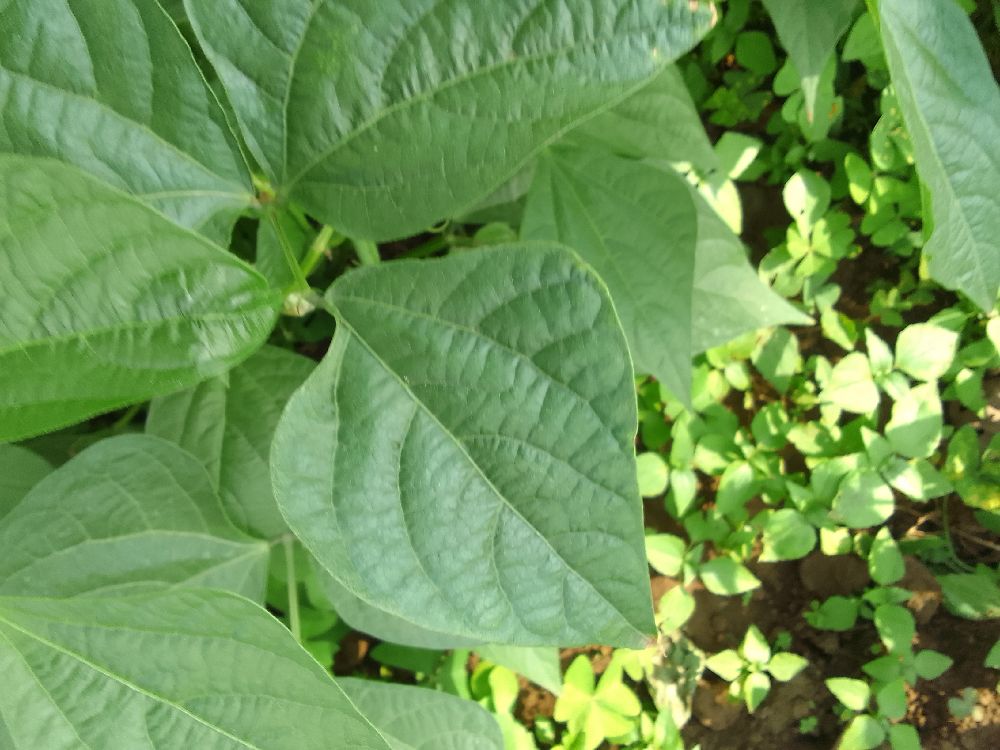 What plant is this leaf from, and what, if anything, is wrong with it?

common bean, healthy
